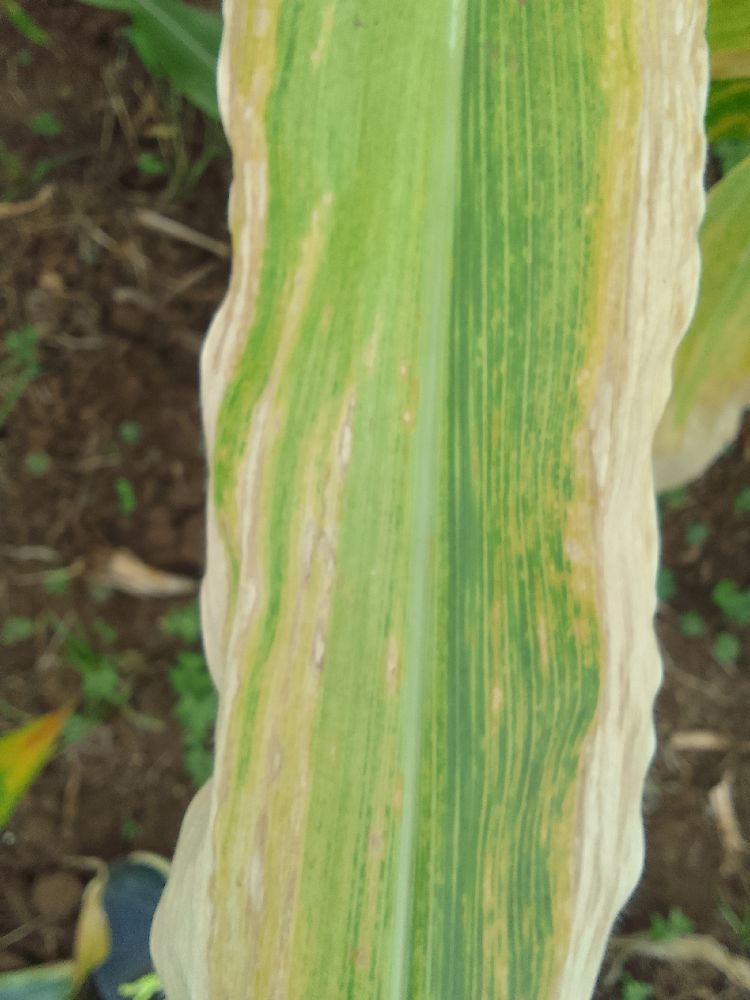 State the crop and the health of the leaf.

maize, maize lethal necrosis
